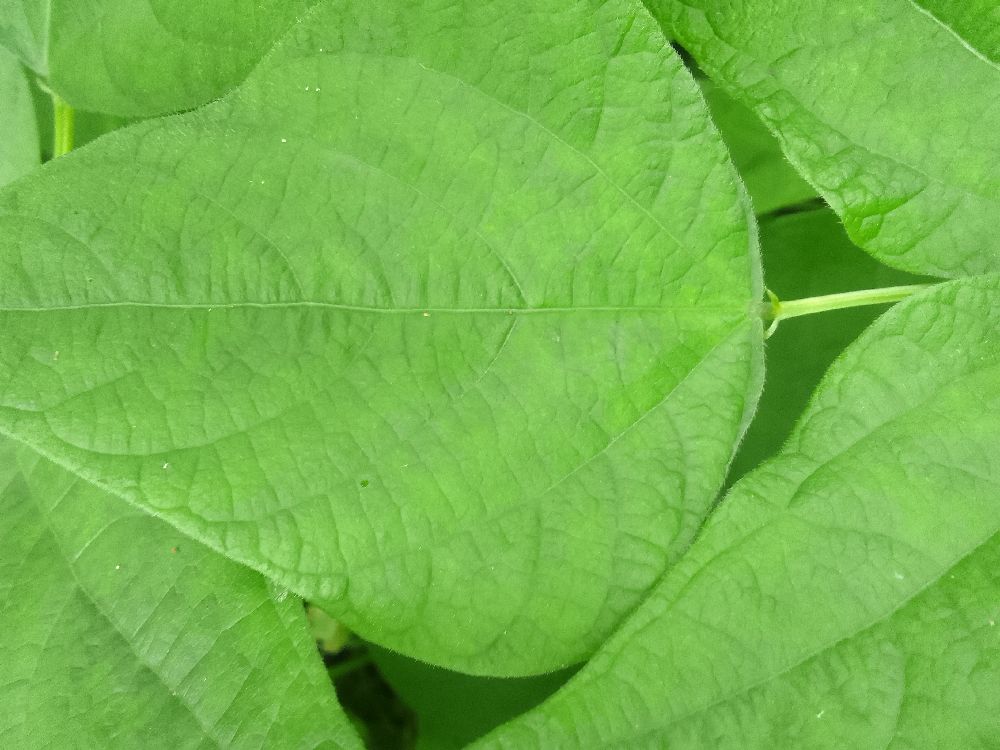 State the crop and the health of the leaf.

common bean, healthy
